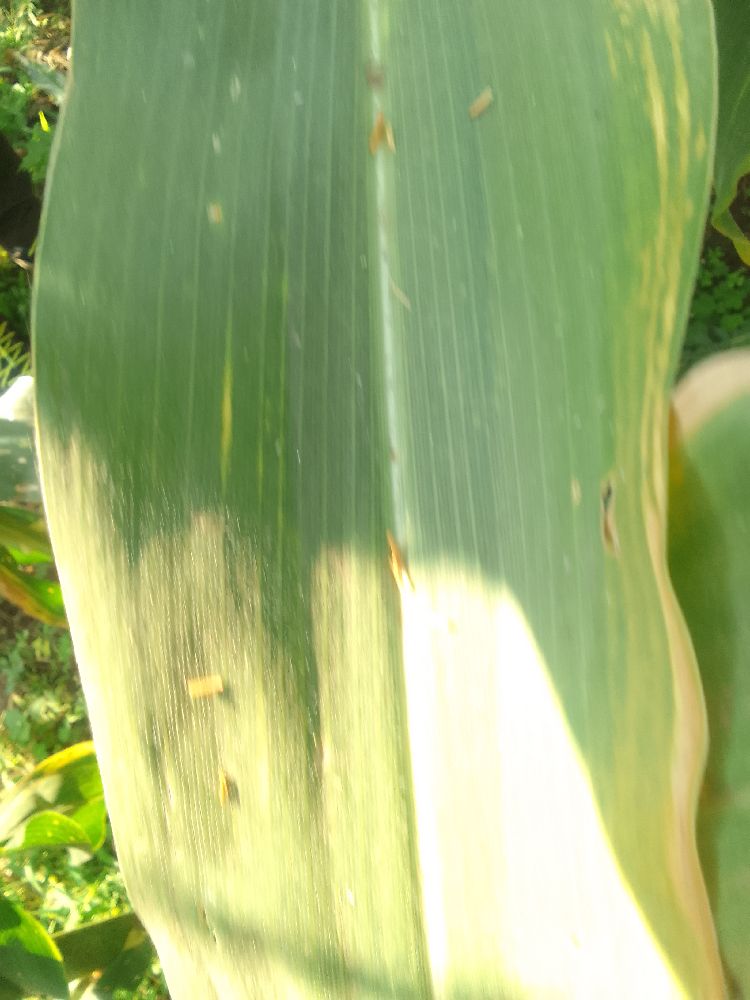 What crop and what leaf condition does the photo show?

maize, maize lethal necrosis
